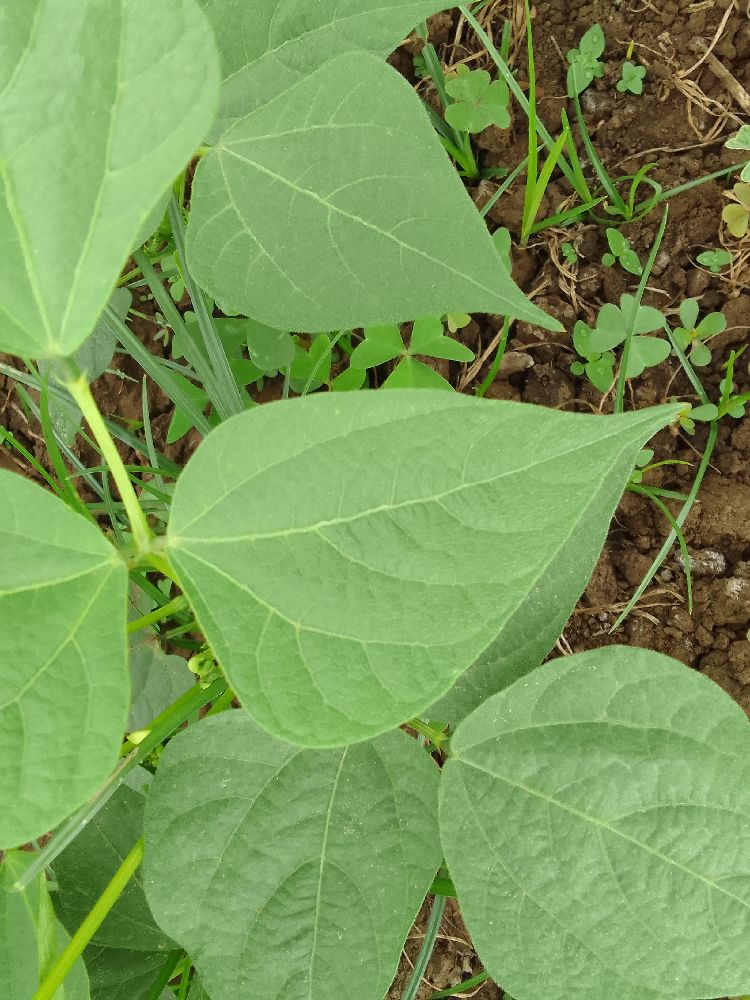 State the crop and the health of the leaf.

common bean, healthy
